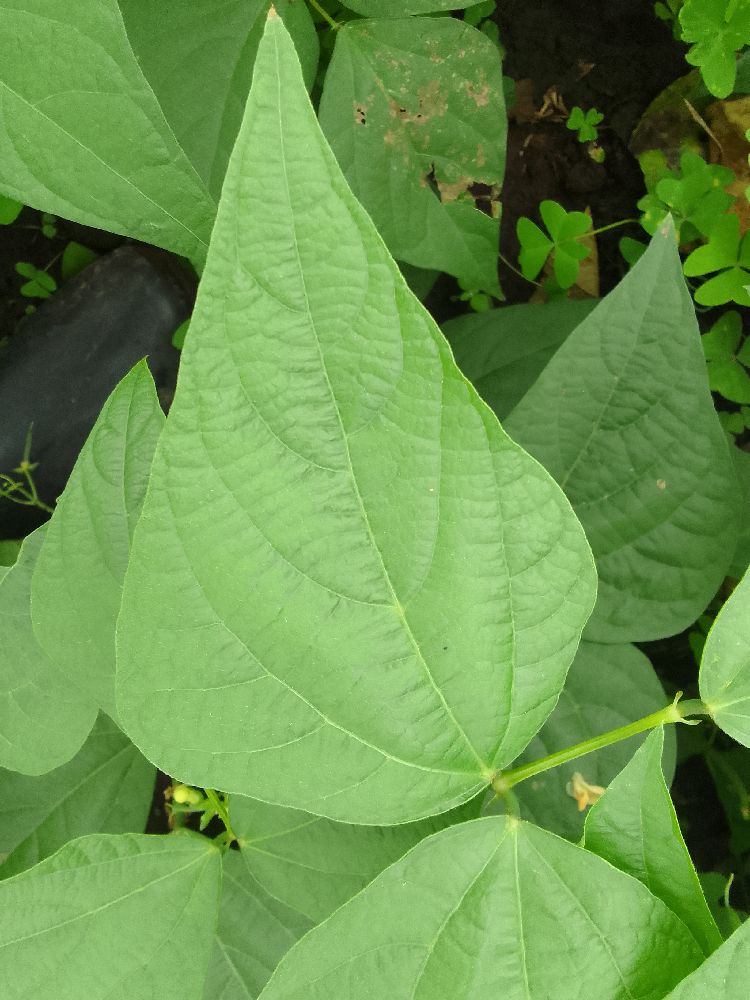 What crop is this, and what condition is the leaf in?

common bean, healthy
